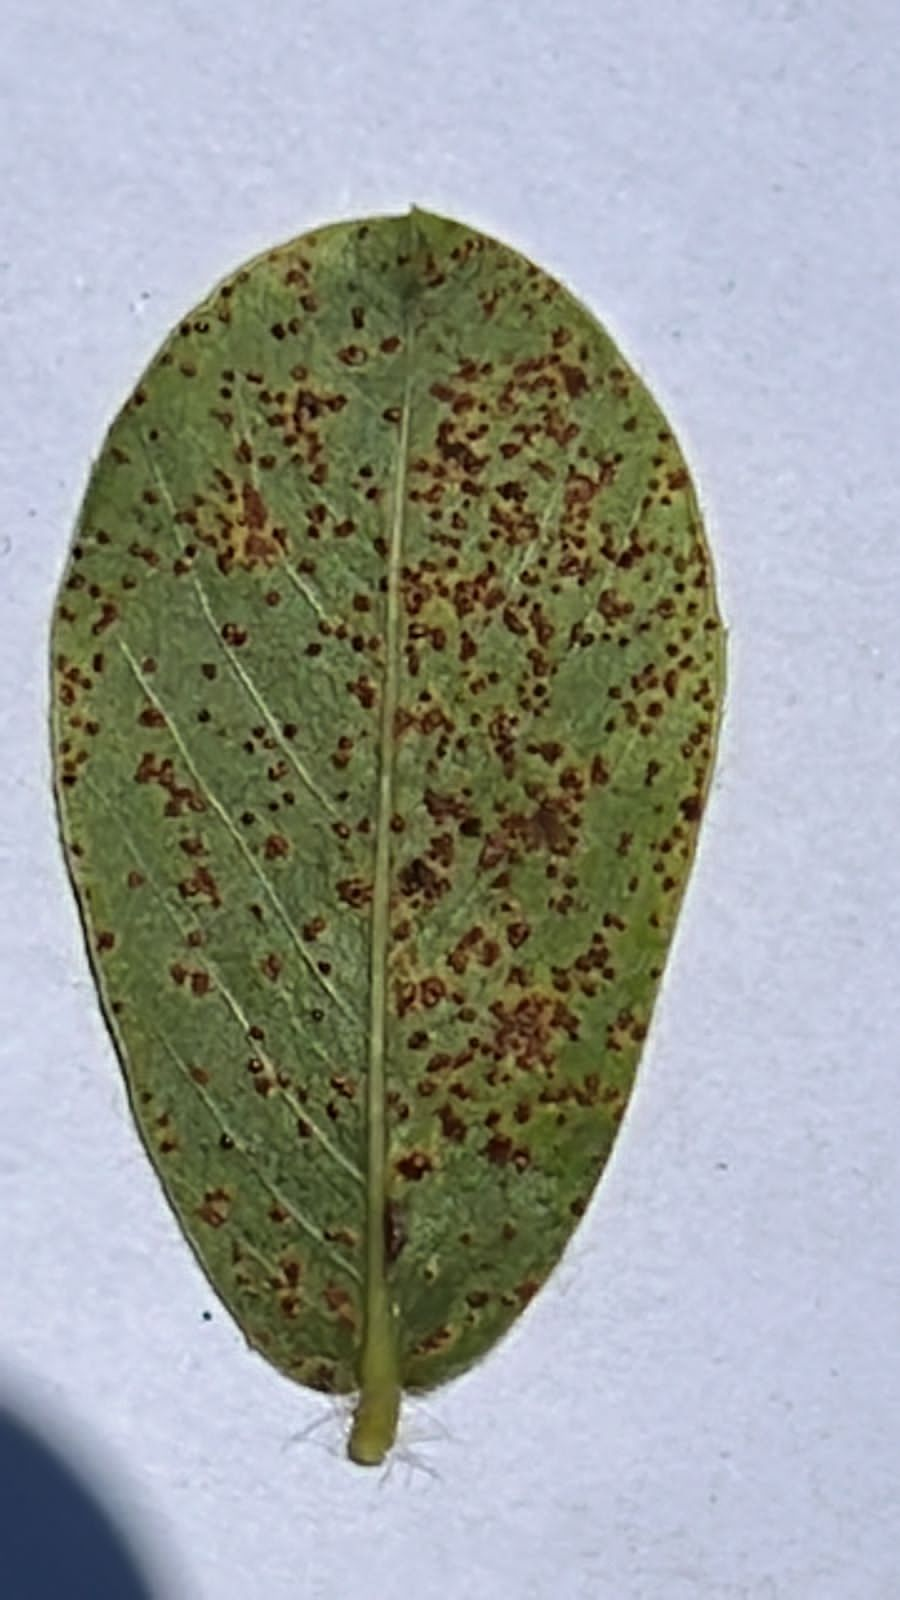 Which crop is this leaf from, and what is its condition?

peanut, puccinia arachidis
